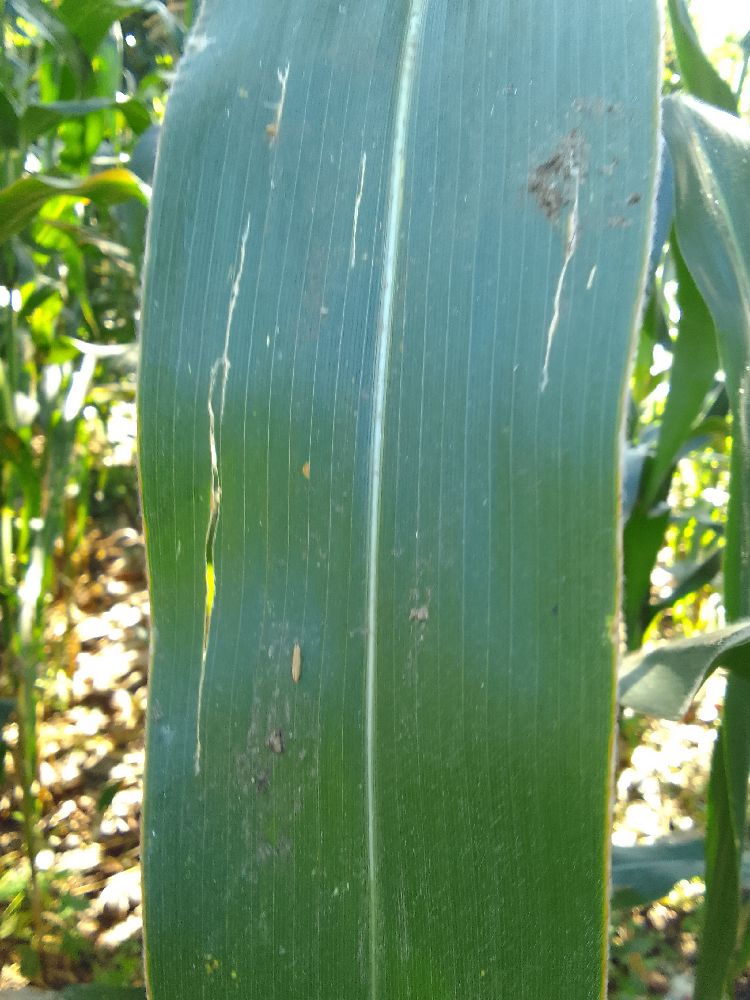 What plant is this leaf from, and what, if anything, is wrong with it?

maize, healthy
